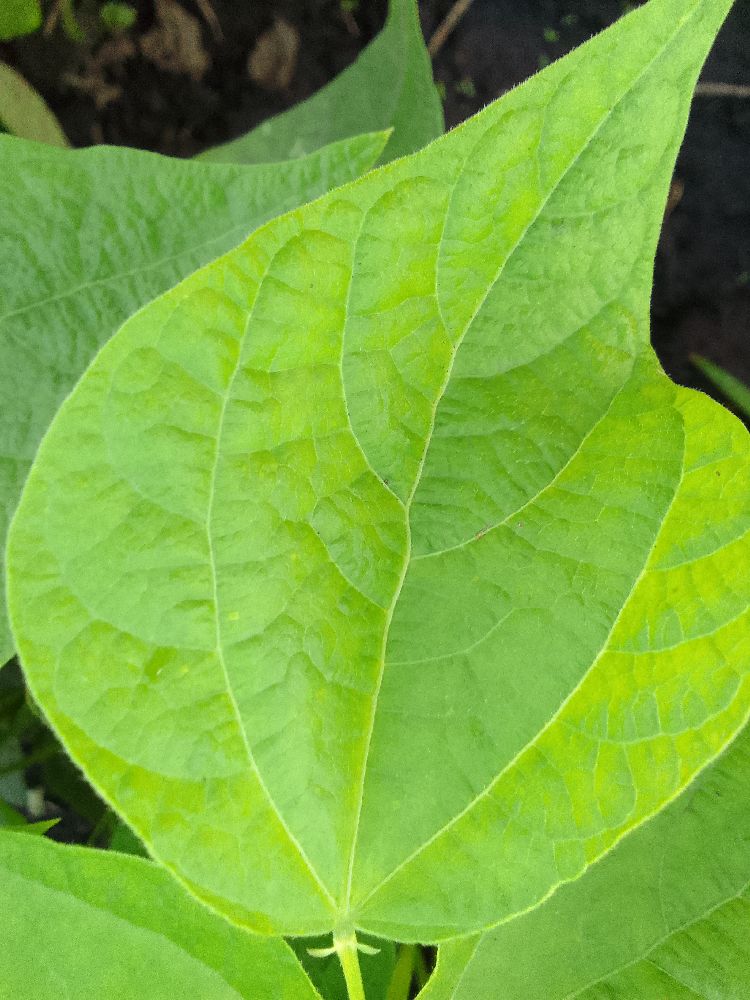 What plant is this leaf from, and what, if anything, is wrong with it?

common bean, healthy
